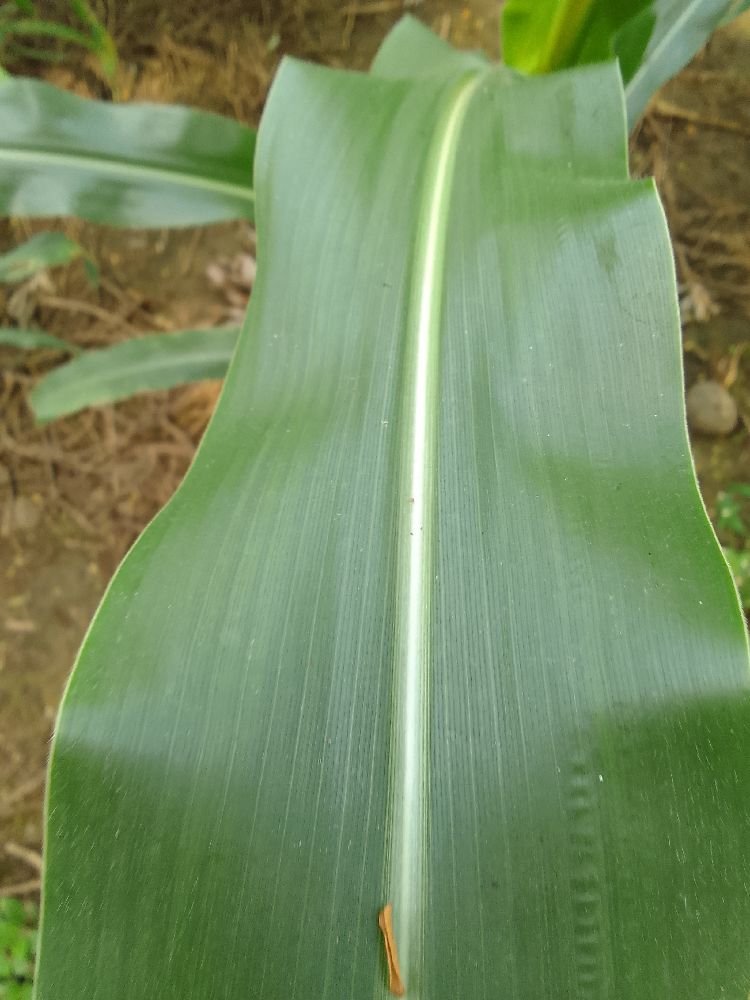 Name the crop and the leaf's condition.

maize, healthy
